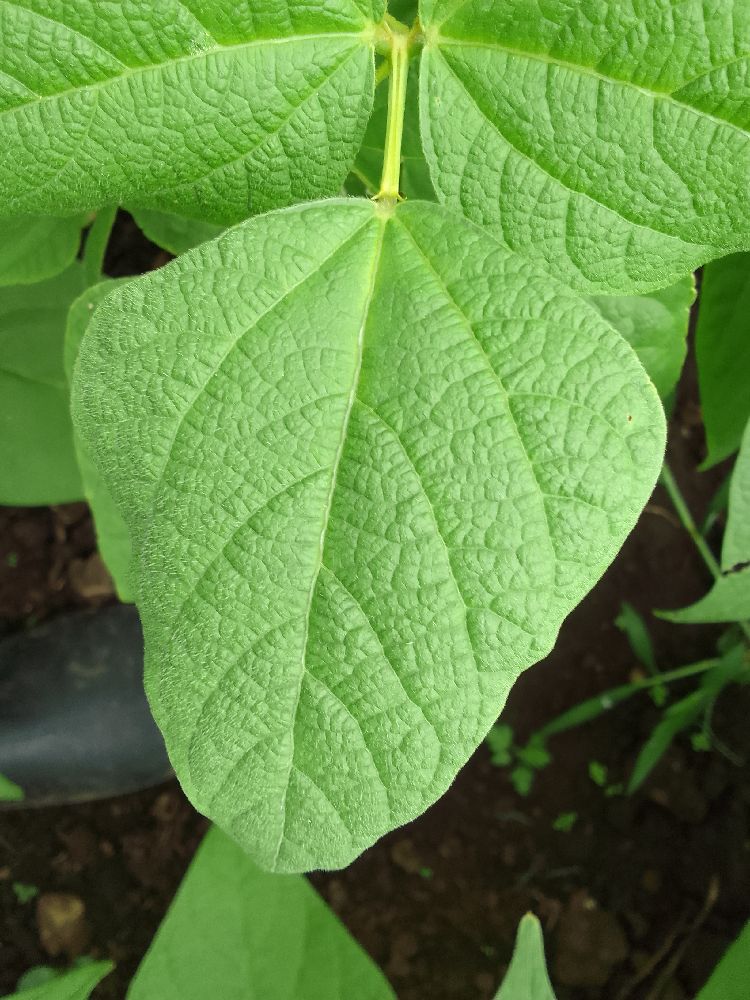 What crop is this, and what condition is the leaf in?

common bean, healthy
